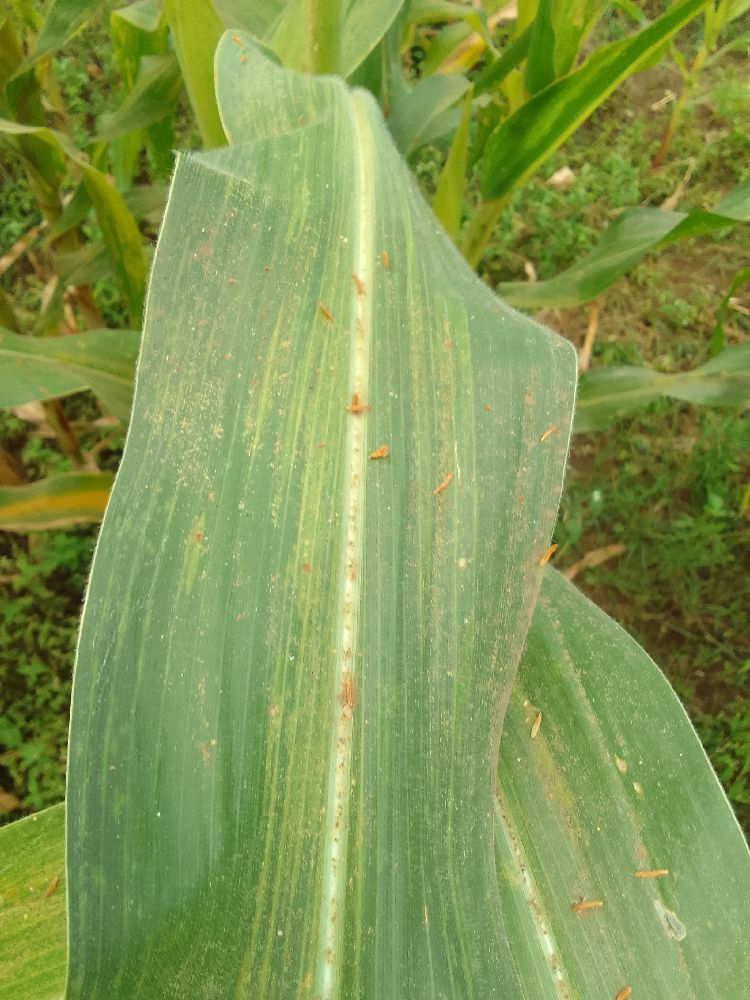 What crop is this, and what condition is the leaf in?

maize, maize lethal necrosis
